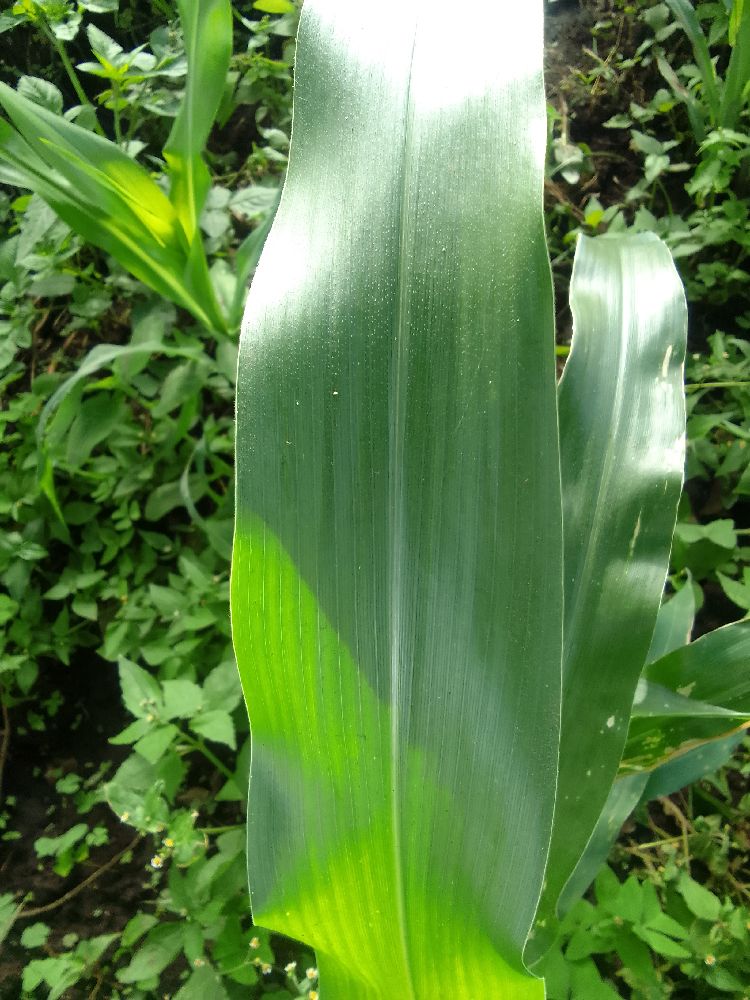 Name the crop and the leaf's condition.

maize, healthy
